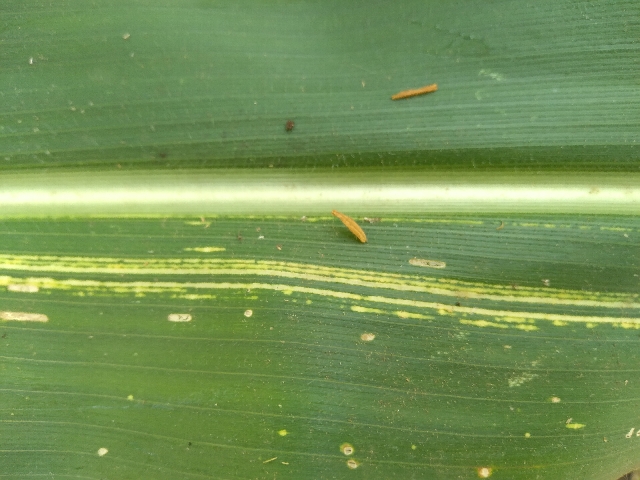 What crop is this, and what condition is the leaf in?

maize, maize streak virus
